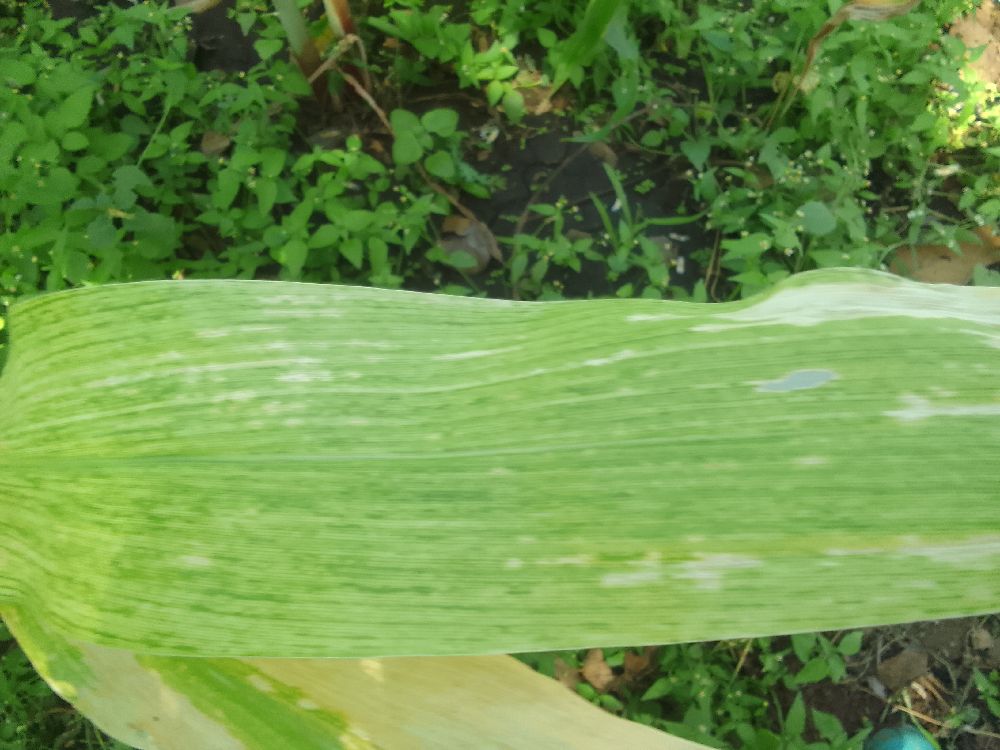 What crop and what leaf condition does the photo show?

maize, maize lethal necrosis
